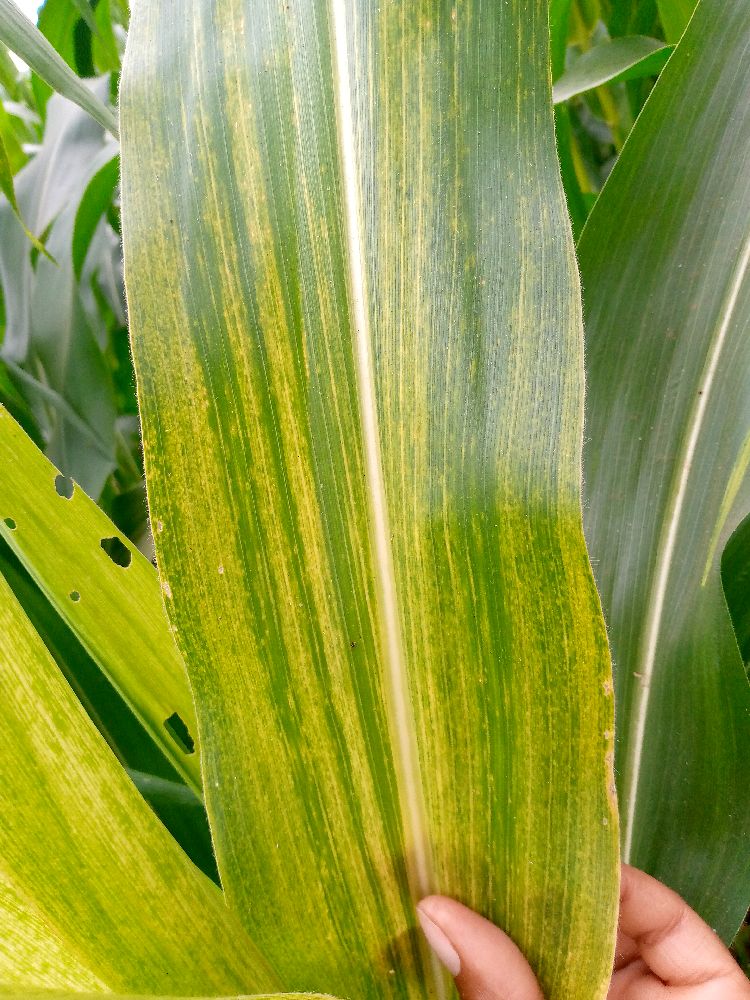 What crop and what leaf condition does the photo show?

maize, maize lethal necrosis
